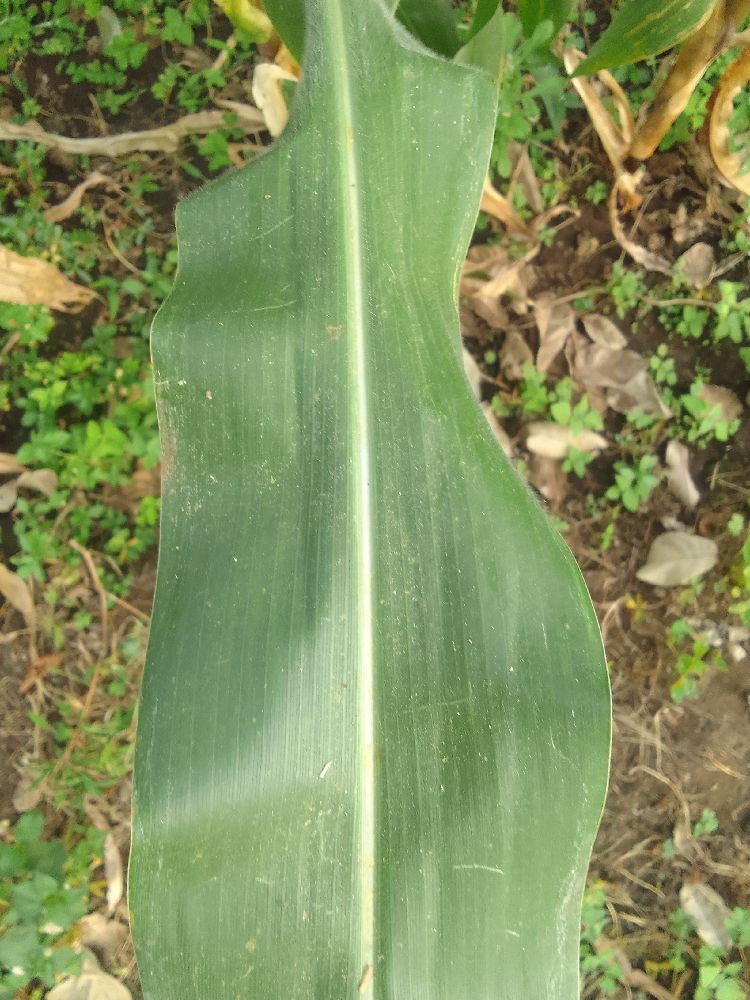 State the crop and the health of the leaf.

maize, healthy
